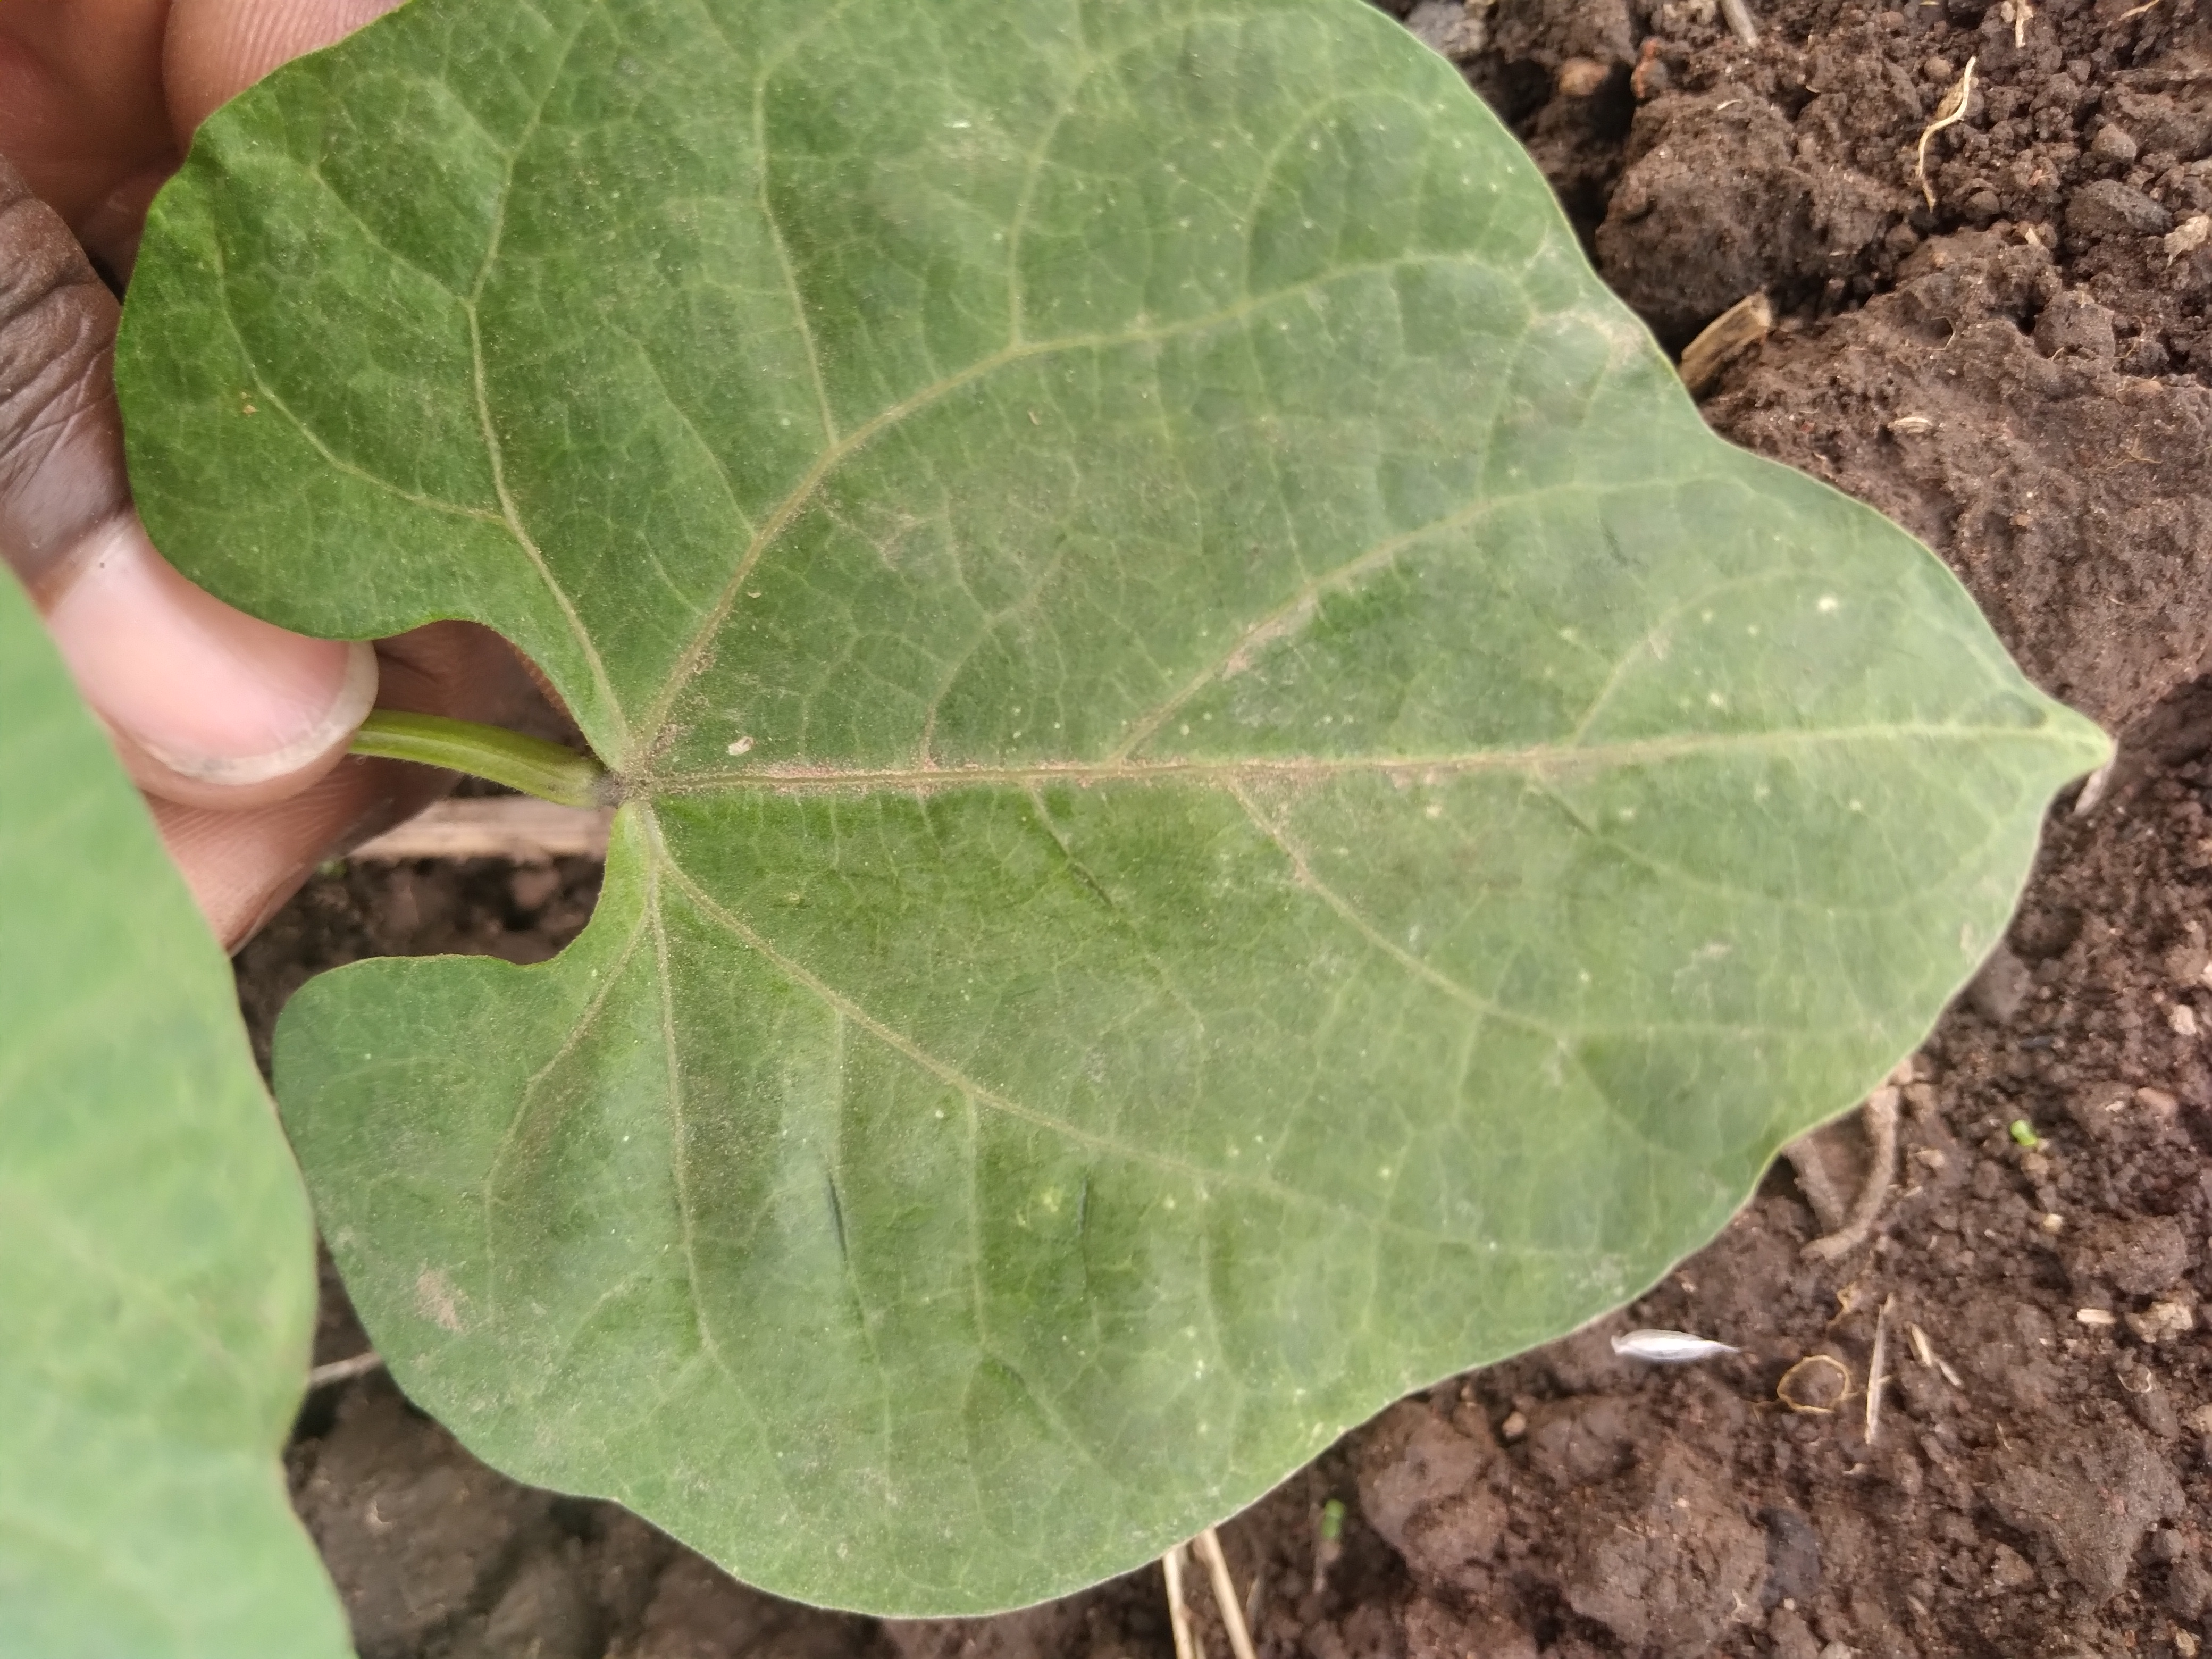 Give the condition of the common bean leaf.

healthy
